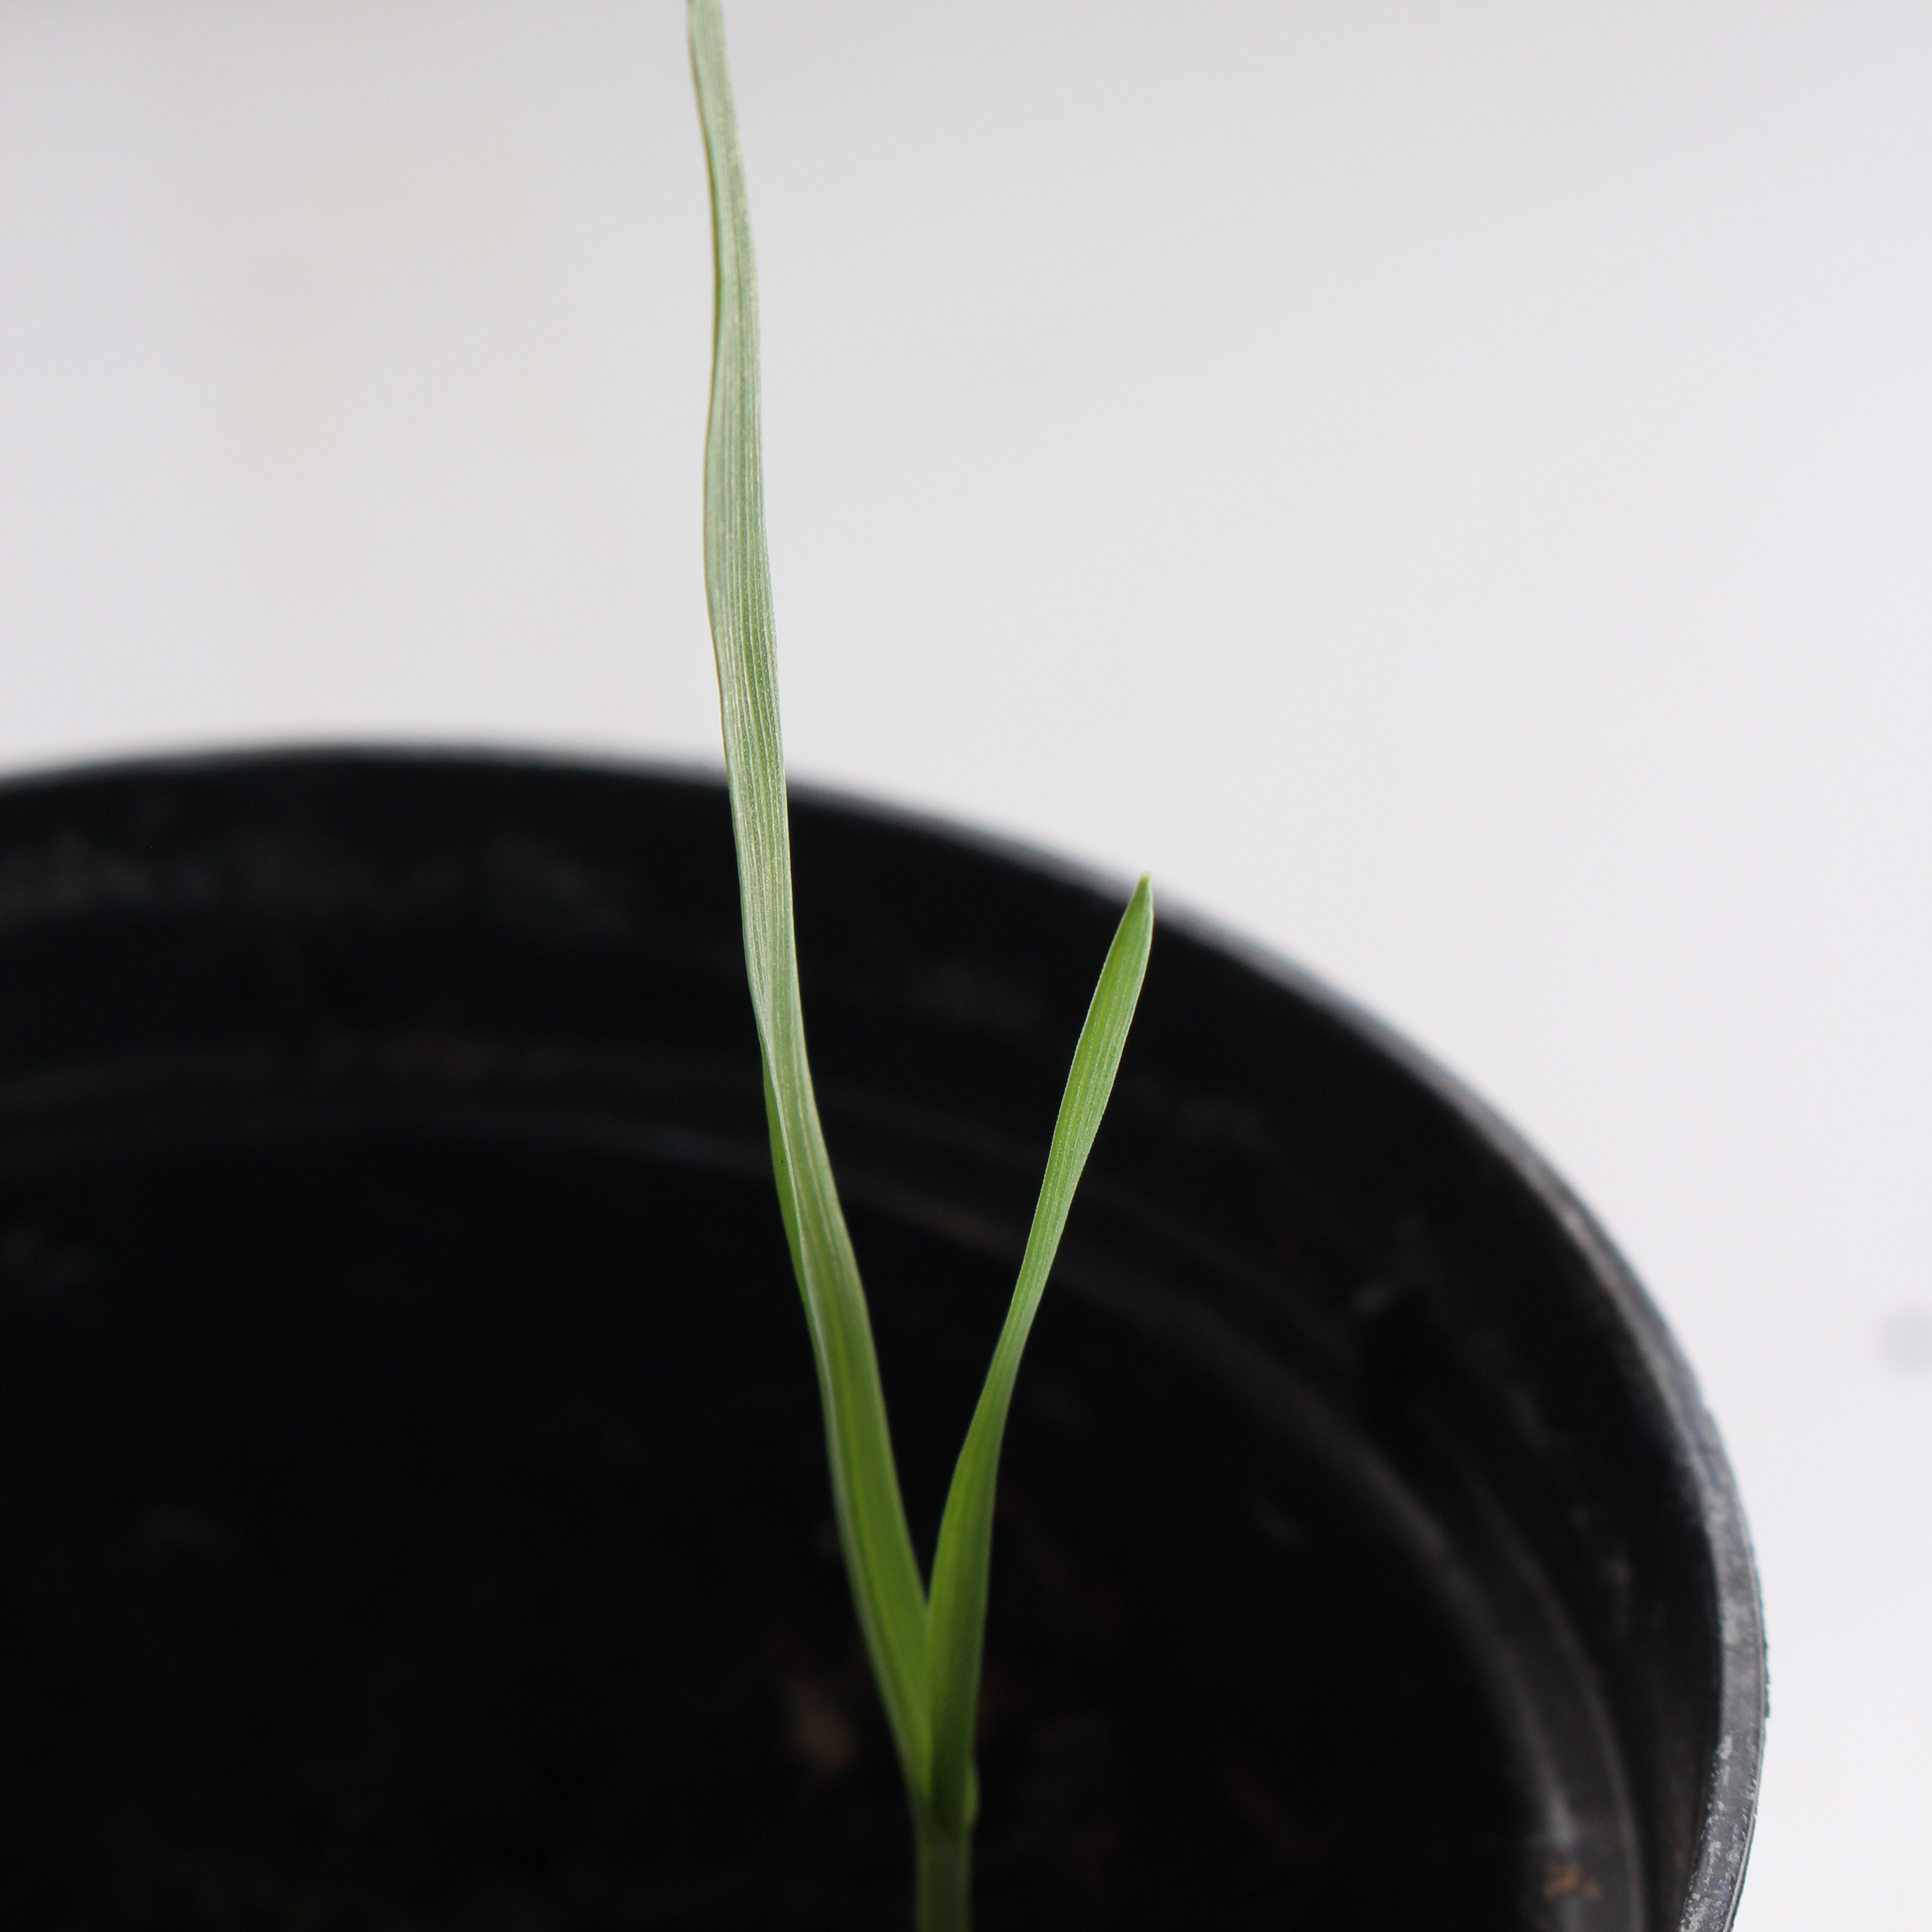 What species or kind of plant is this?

Avena sterilis
